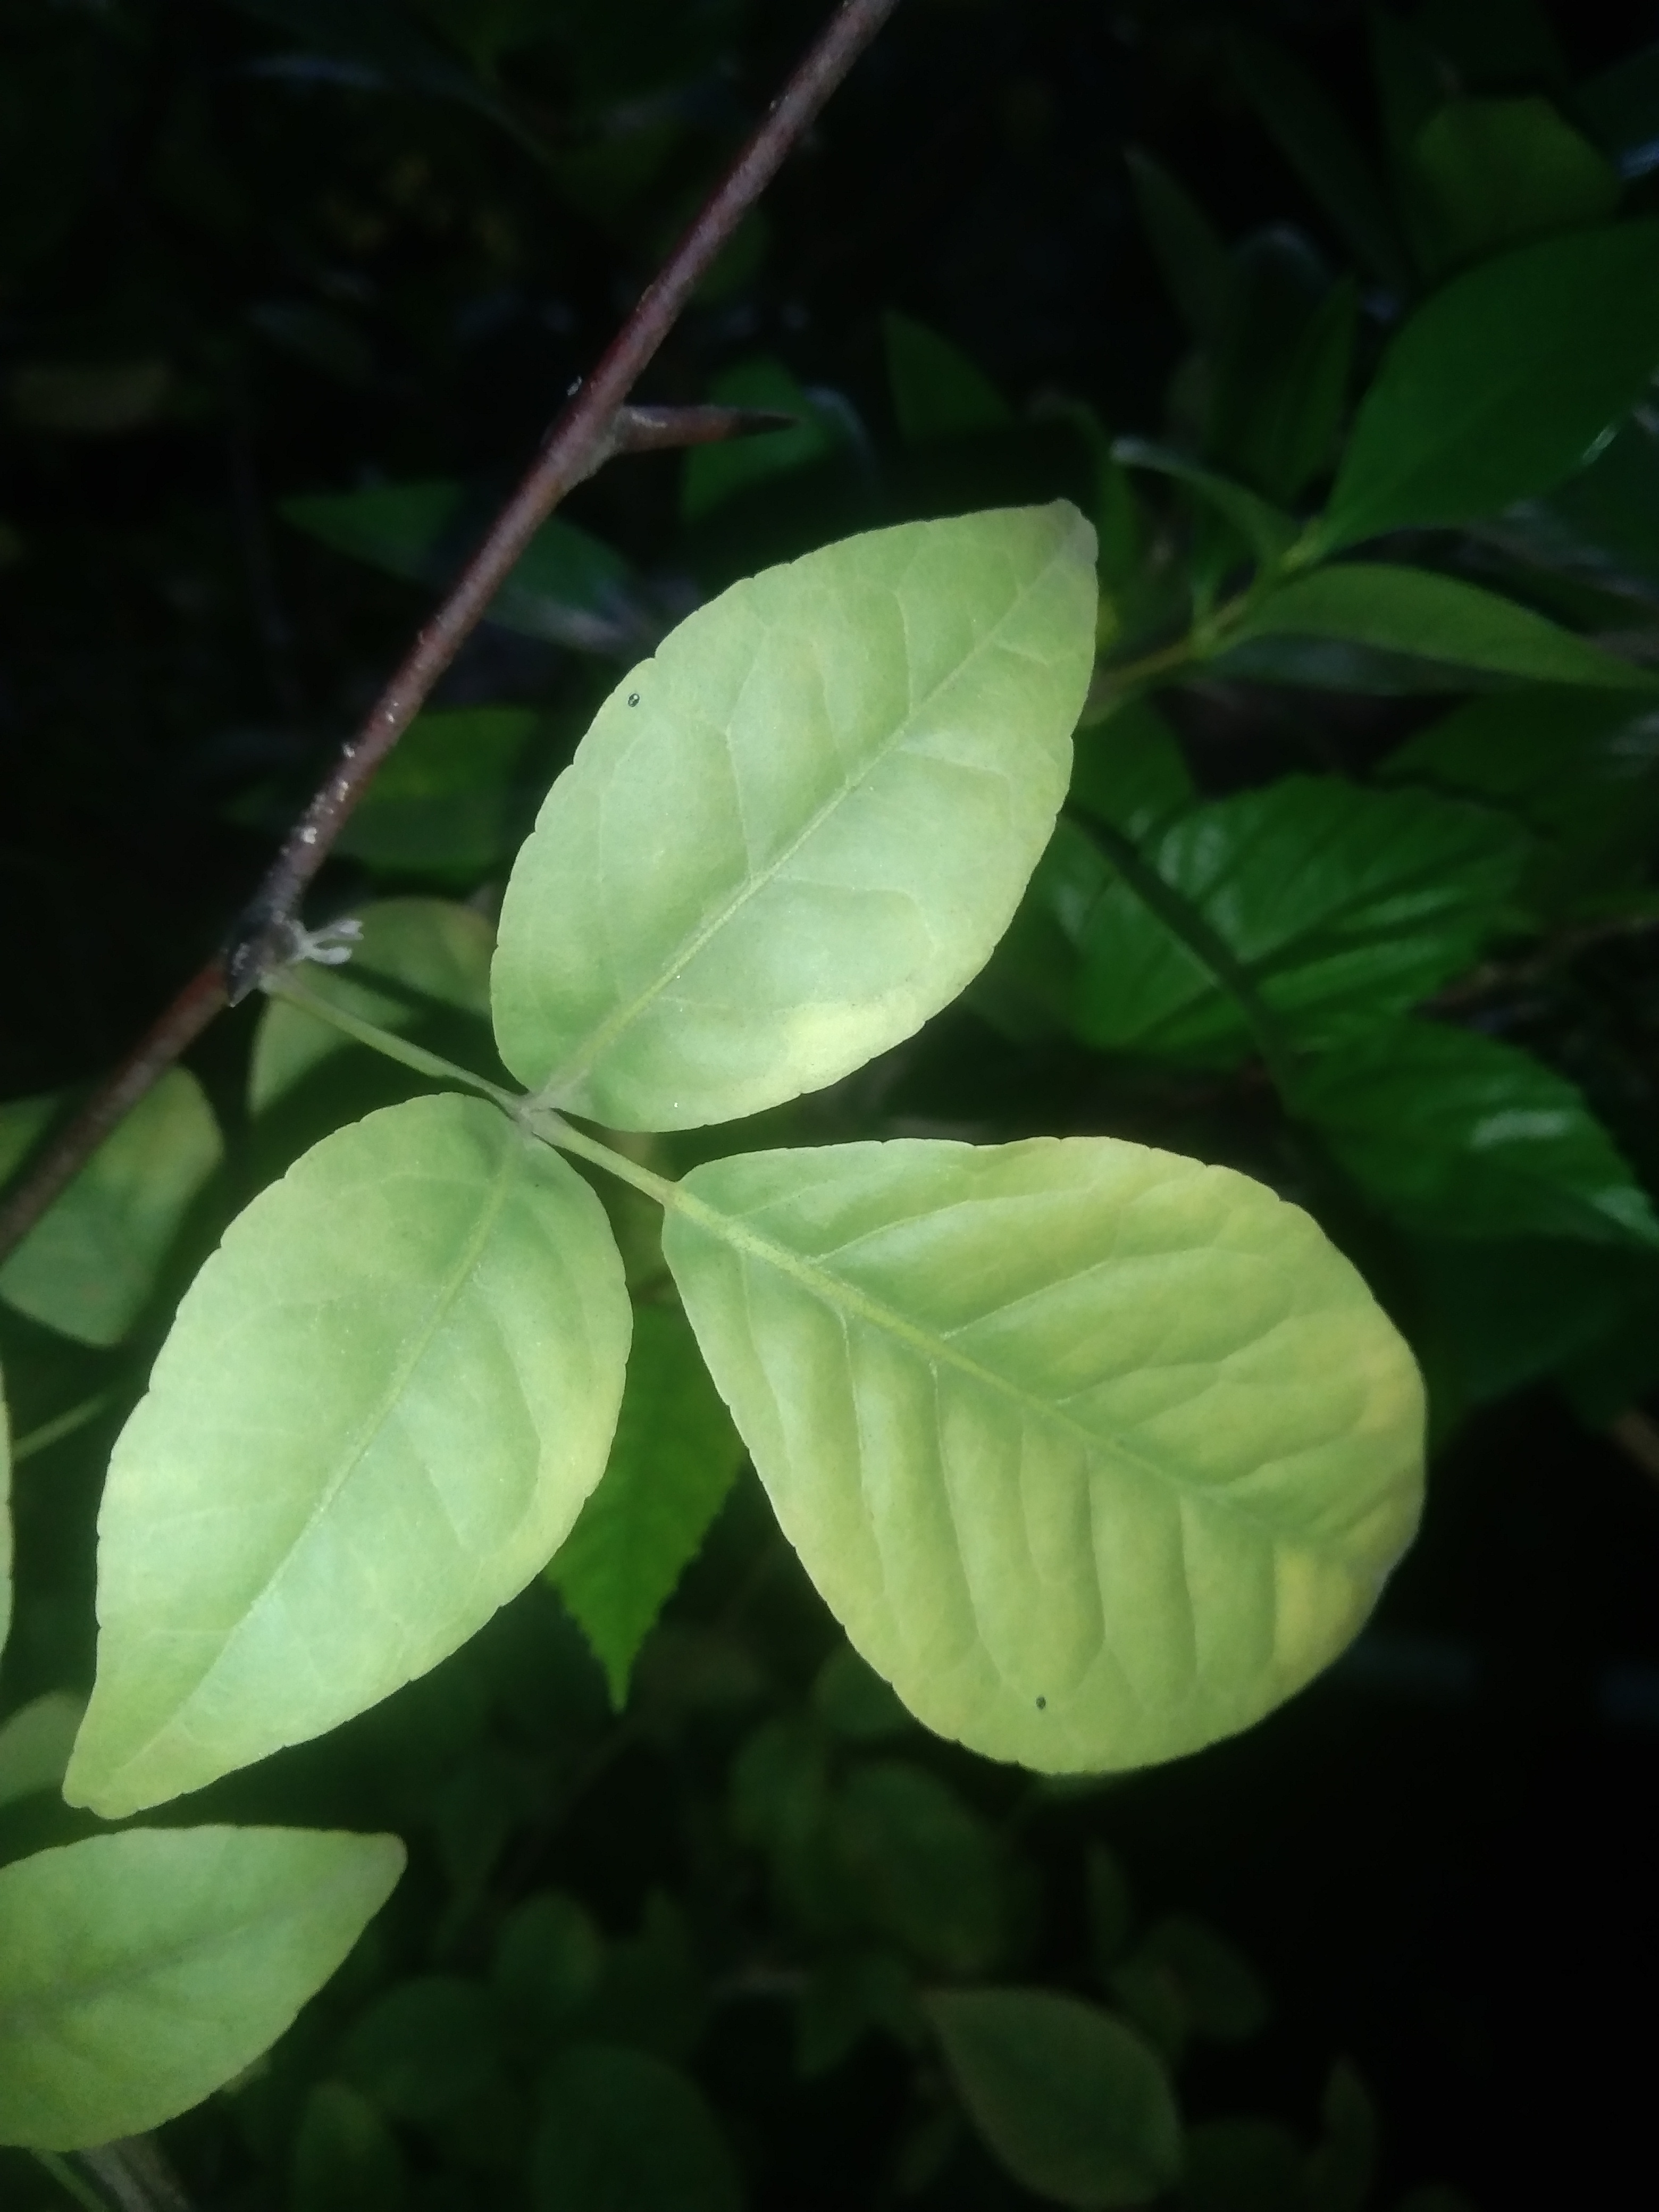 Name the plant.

wood apple
